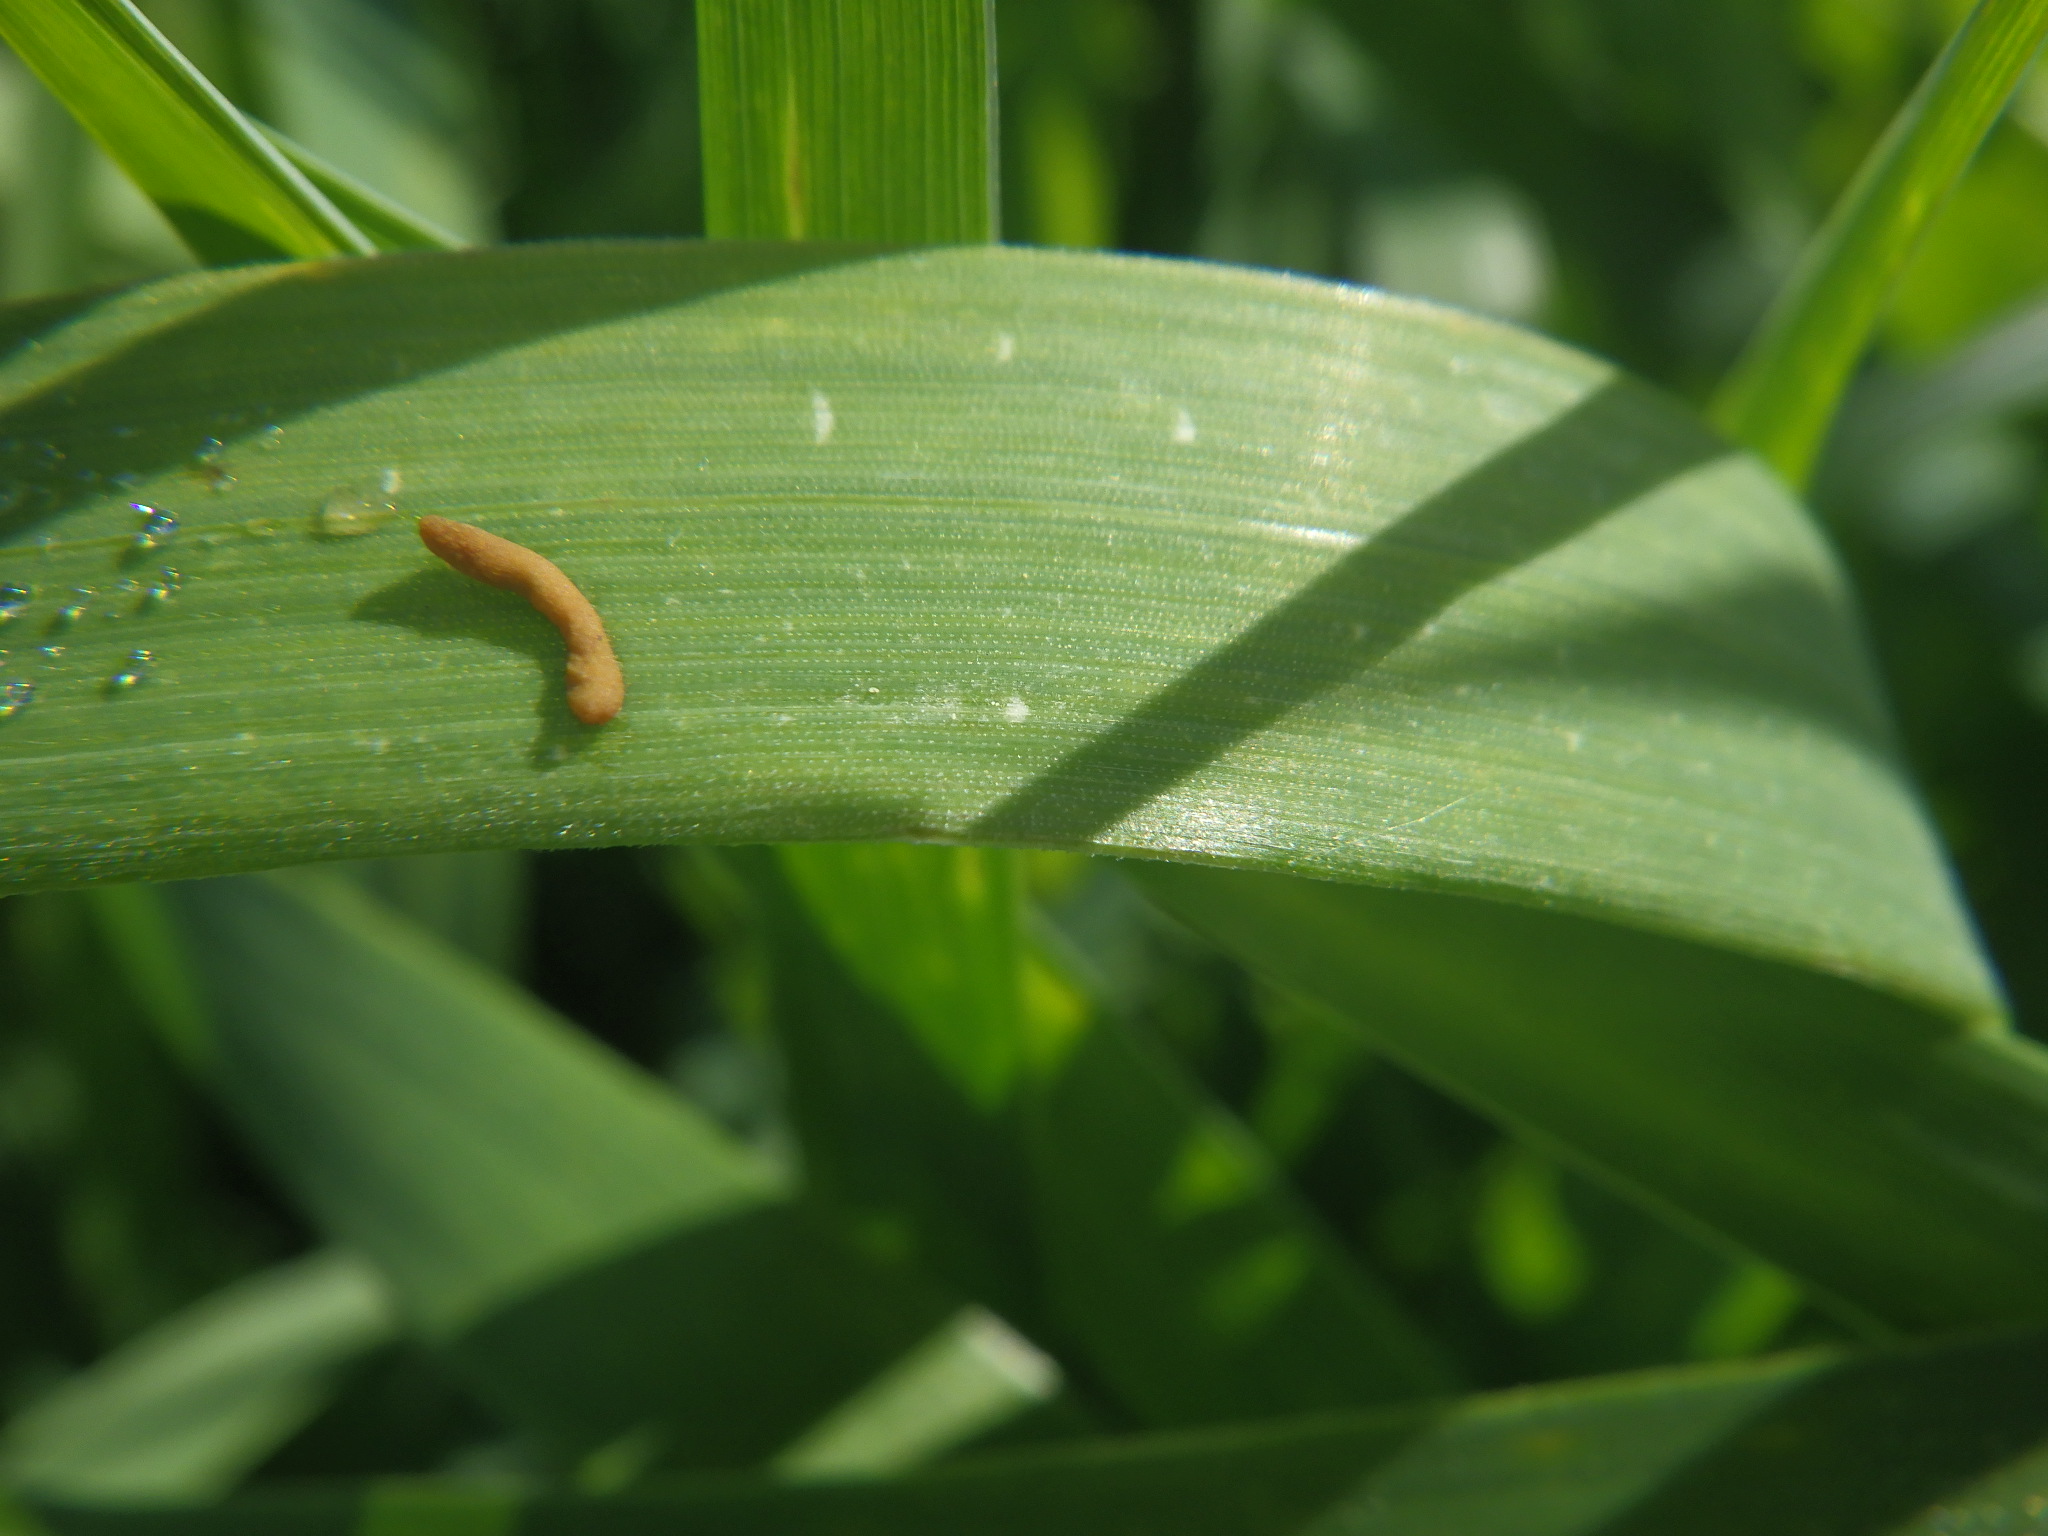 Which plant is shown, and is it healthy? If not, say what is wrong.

emmer, healthy
